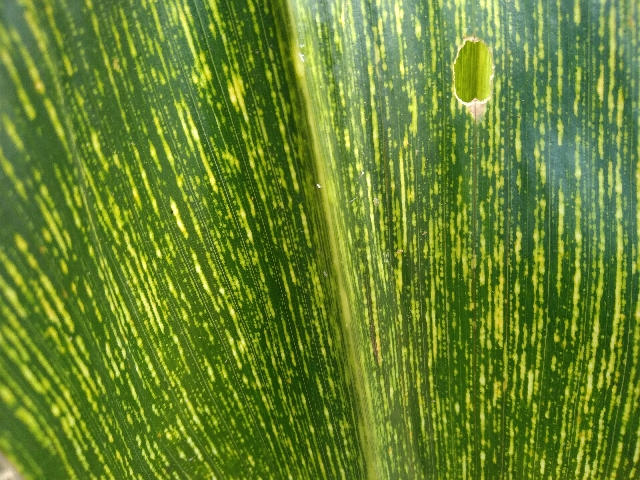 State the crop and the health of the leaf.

maize, maize streak virus
